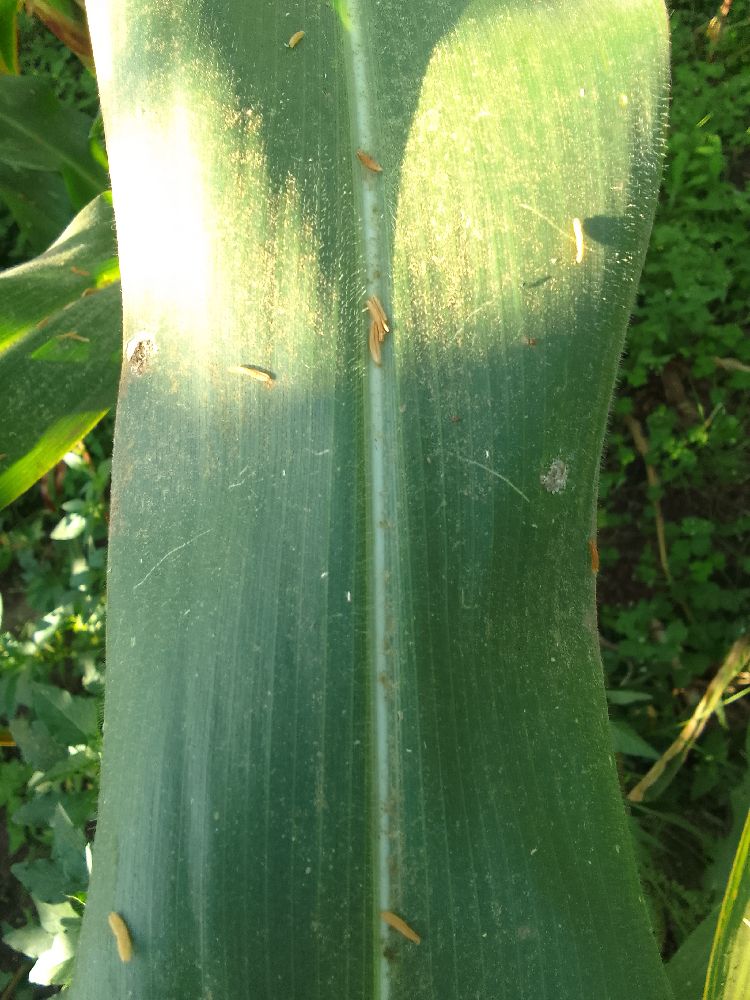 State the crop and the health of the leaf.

maize, healthy
